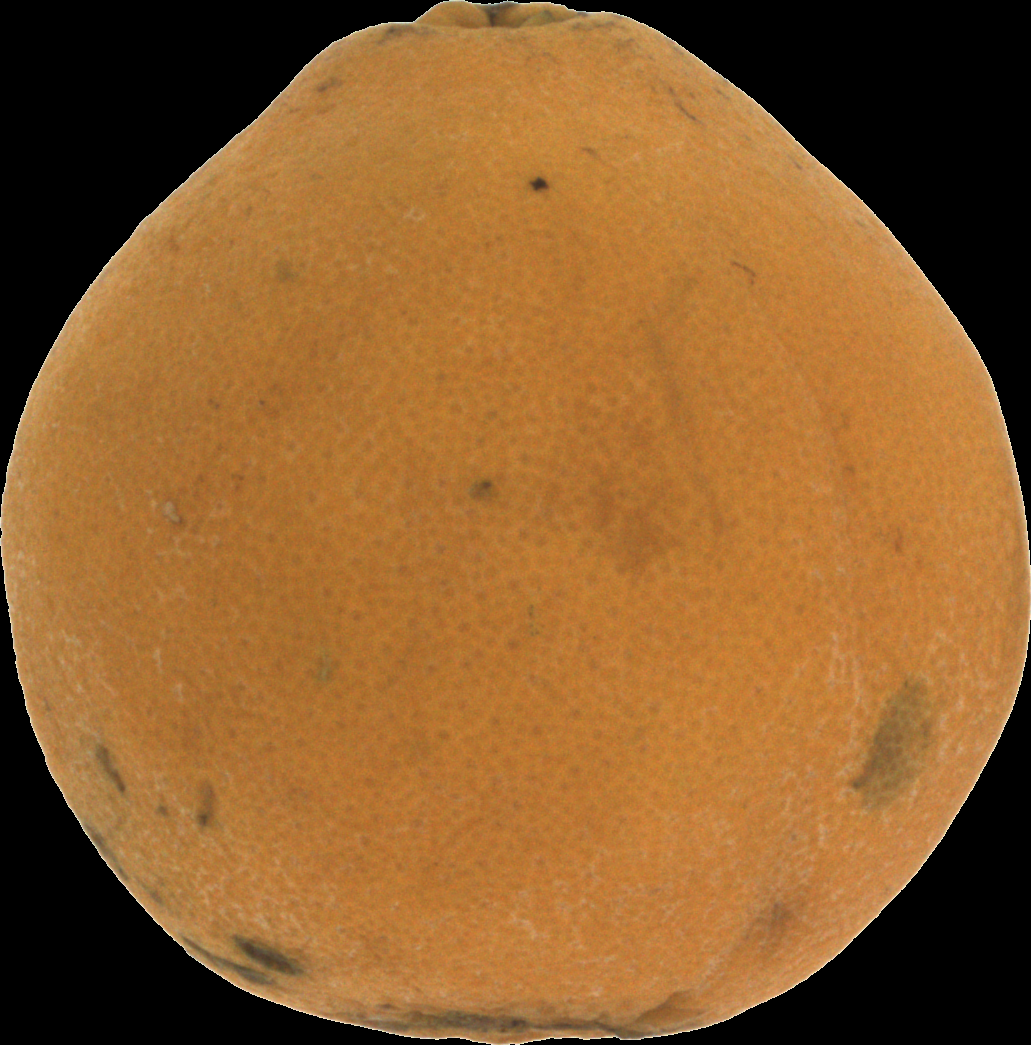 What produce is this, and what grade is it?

orange, bad
